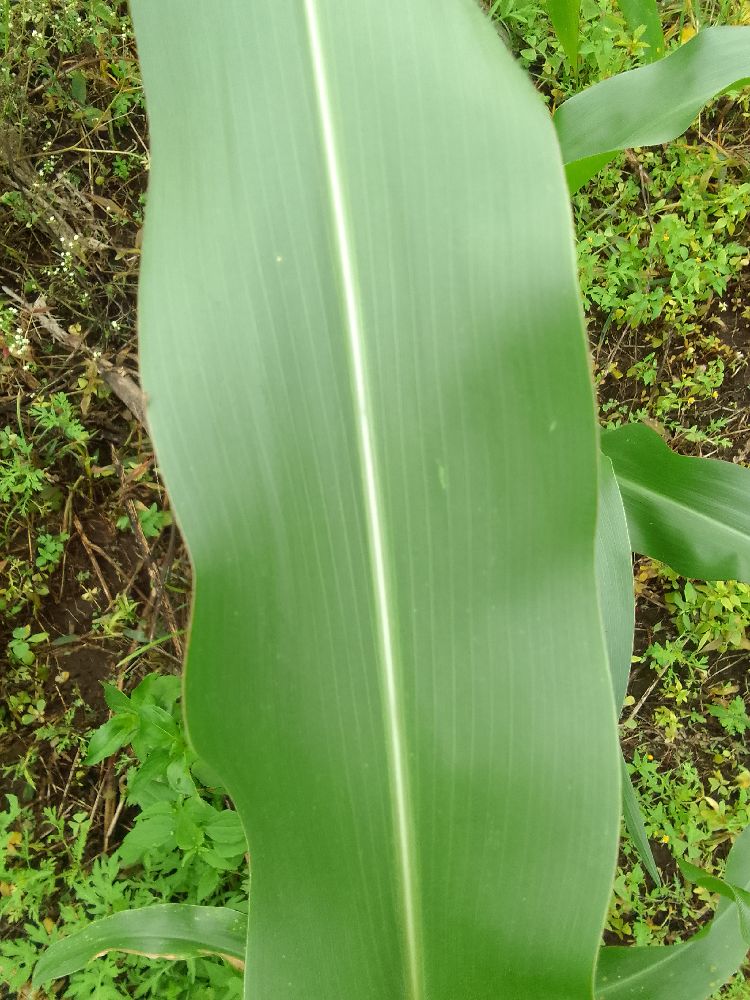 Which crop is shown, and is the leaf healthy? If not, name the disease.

maize, healthy
